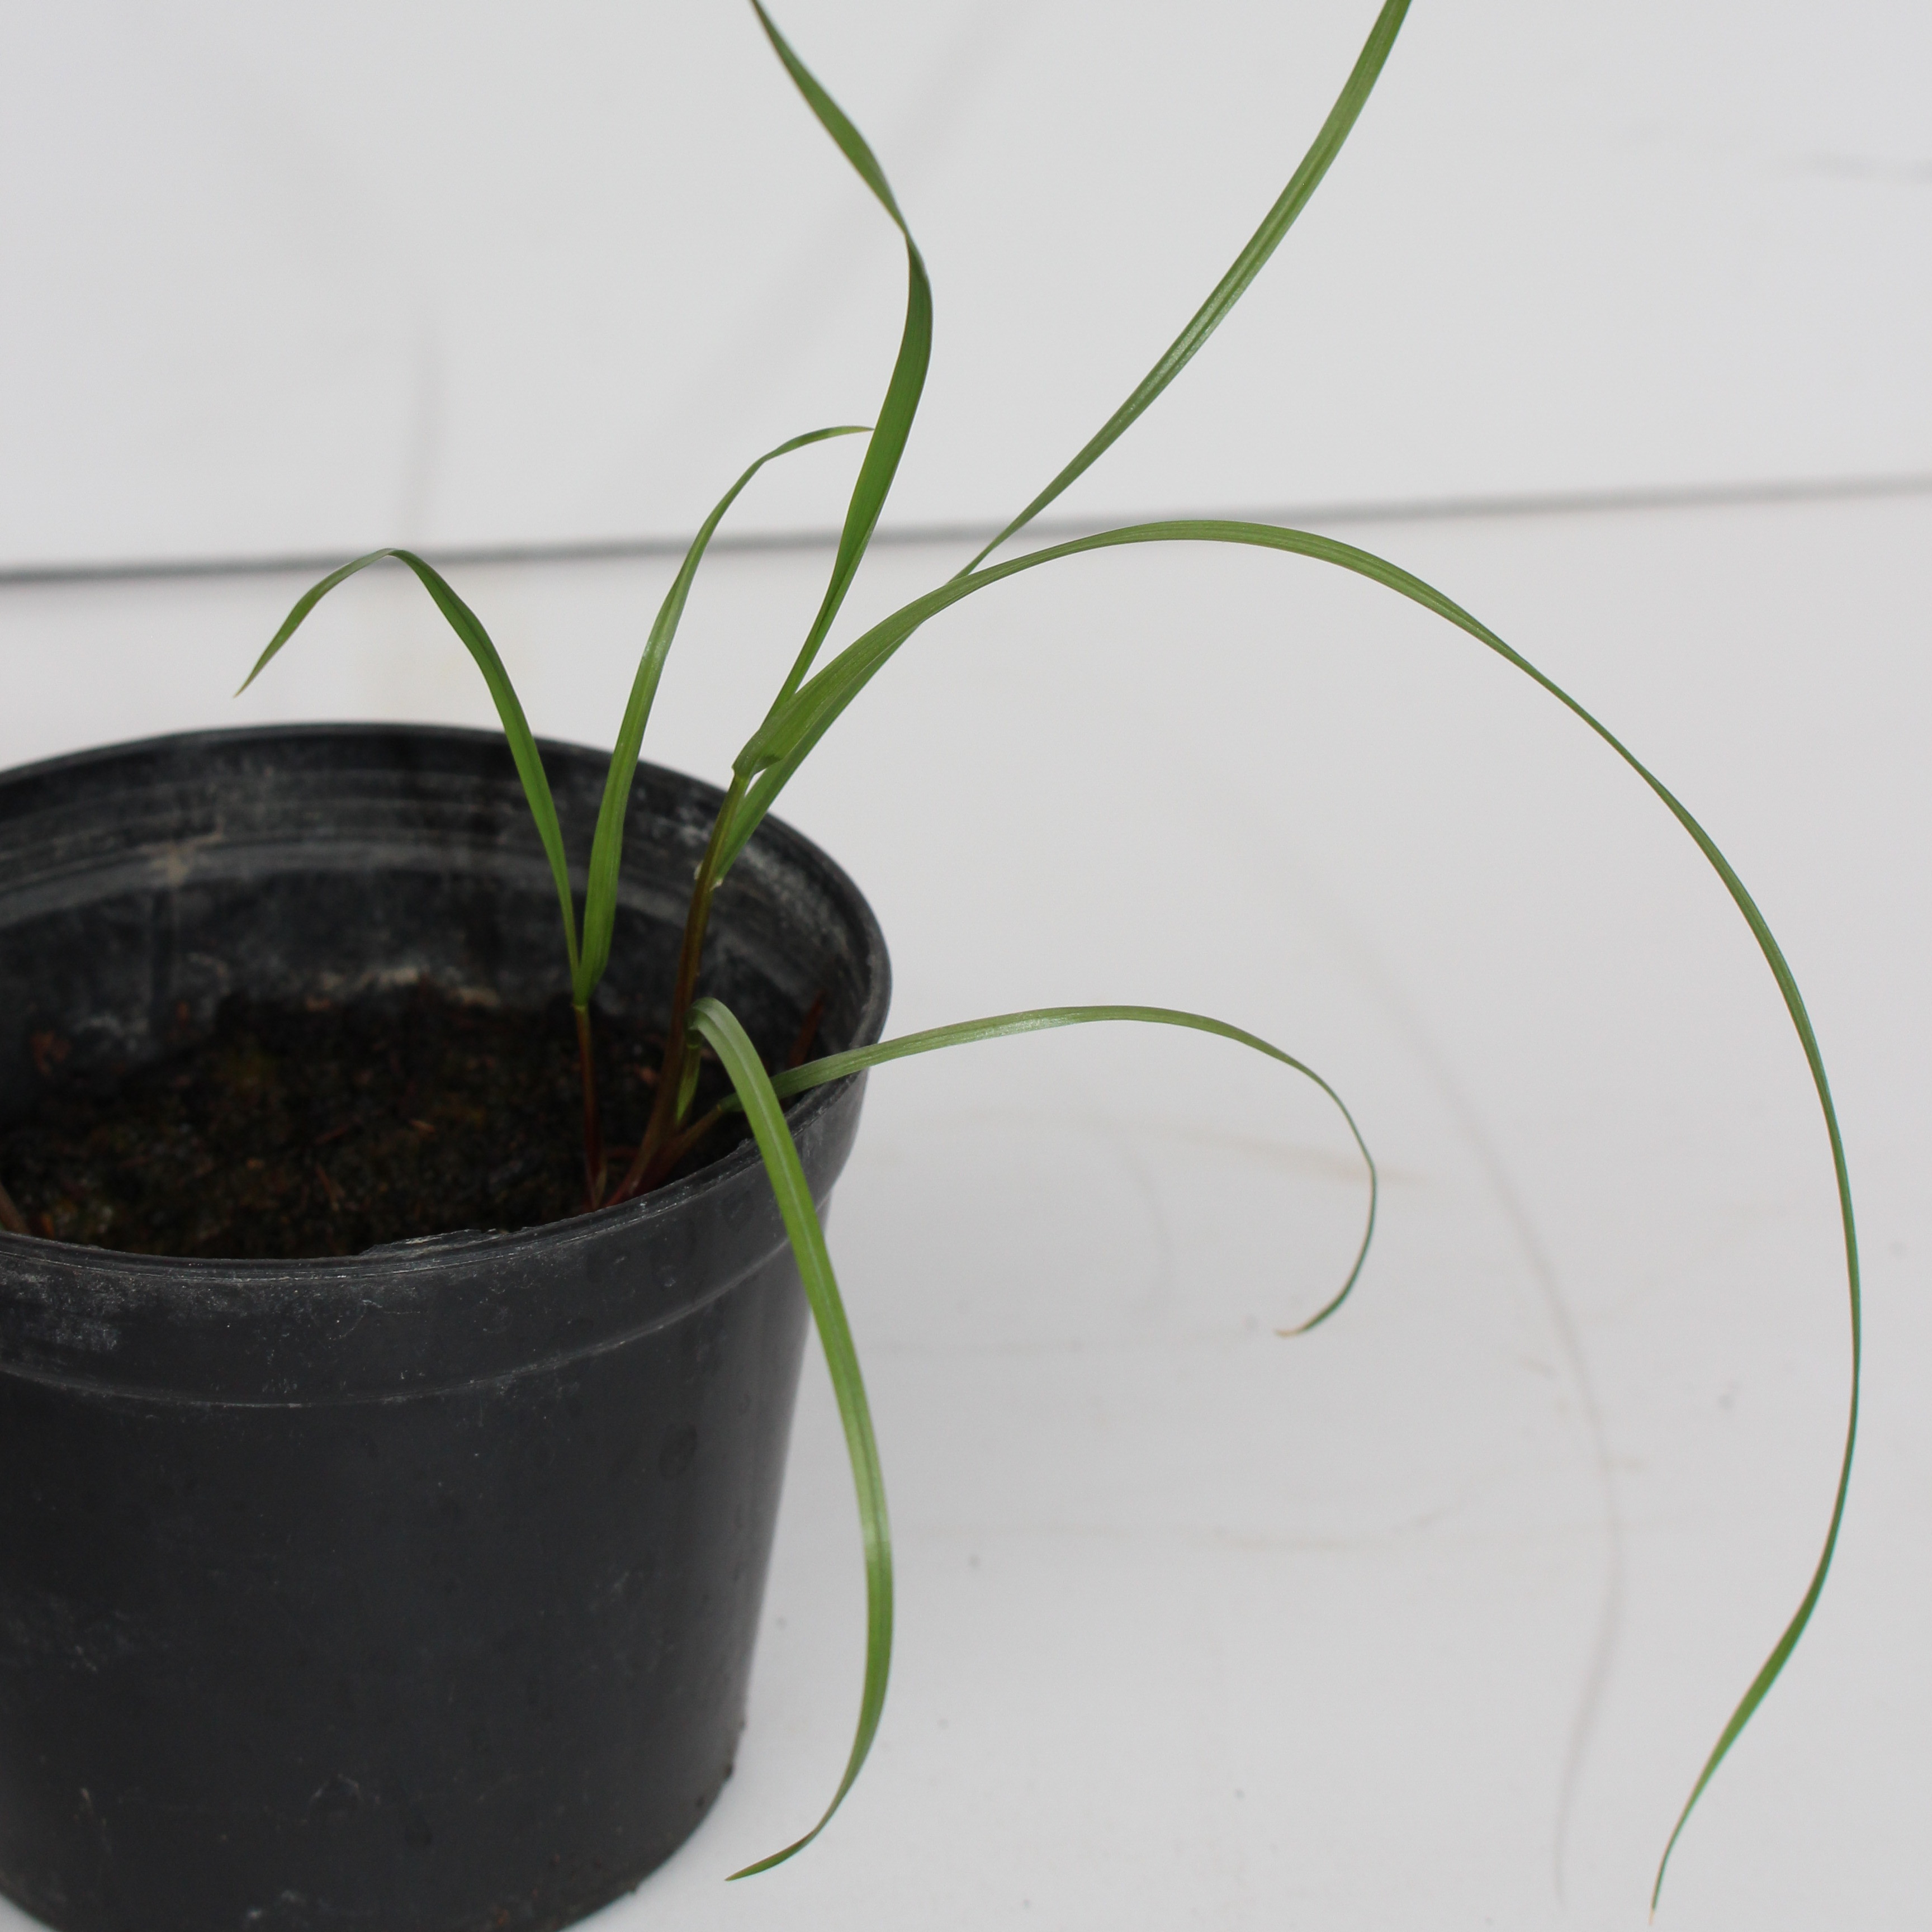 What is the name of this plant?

Lolium multiflorum
